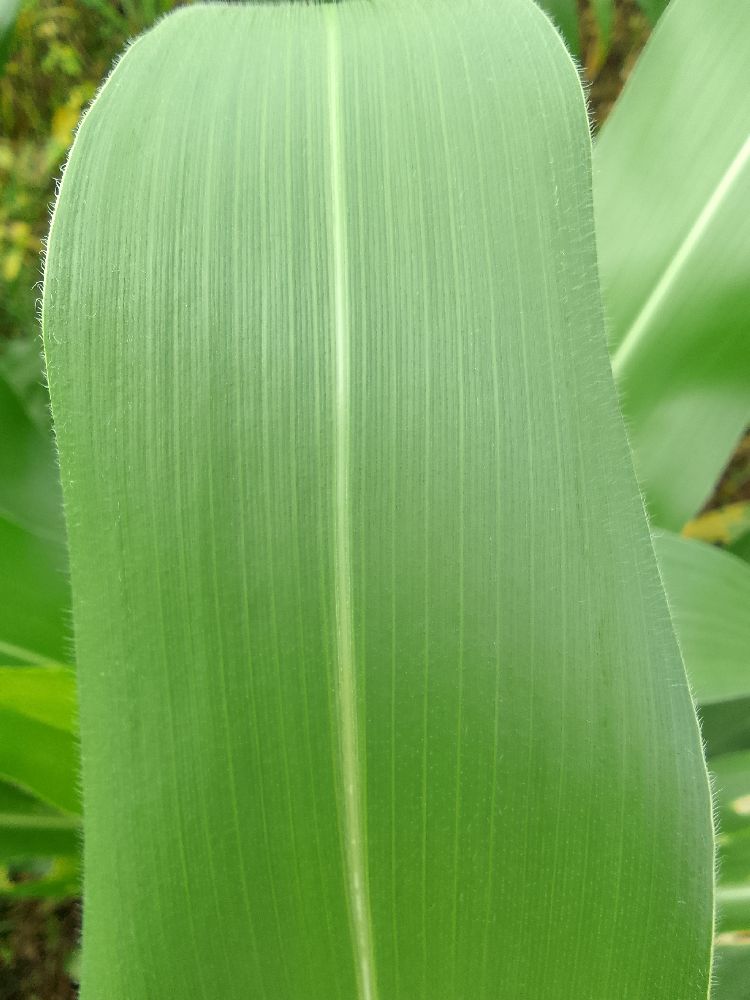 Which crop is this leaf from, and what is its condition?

maize, healthy
